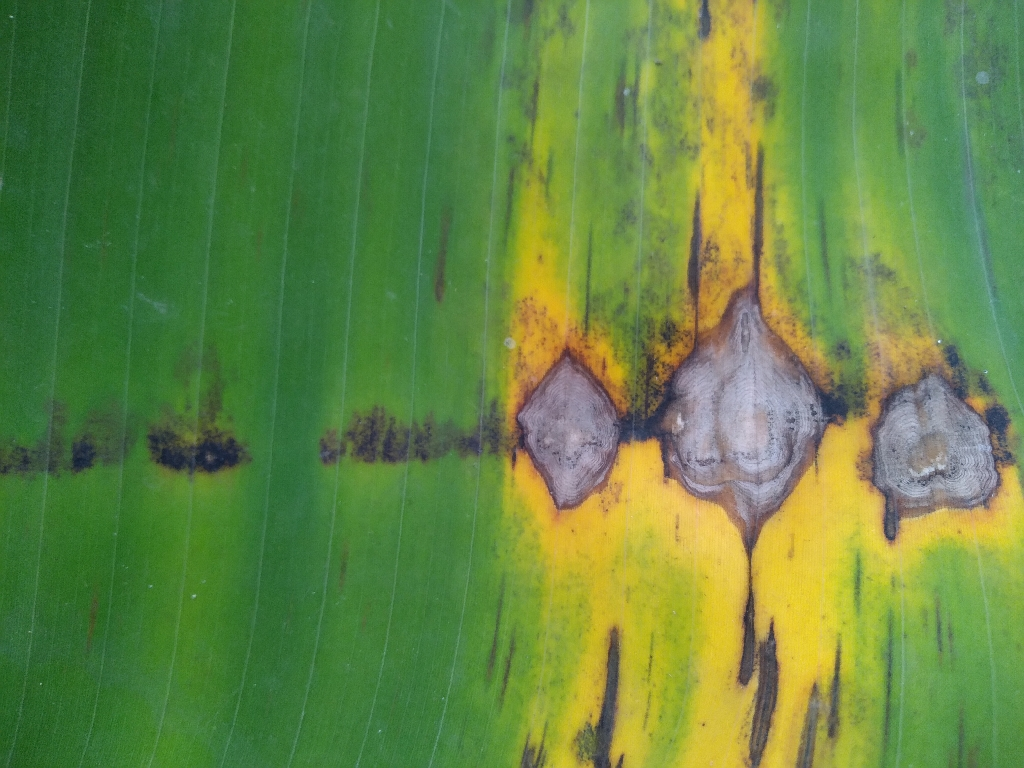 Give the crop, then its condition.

banana, black sigatoka
